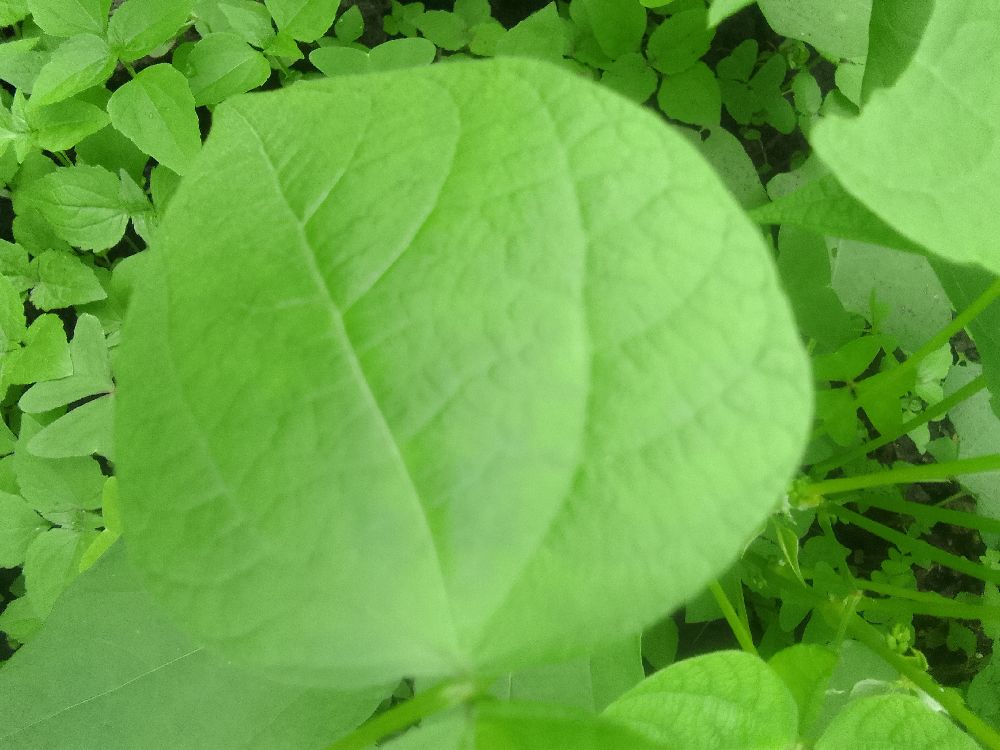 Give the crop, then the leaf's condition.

common bean, healthy
